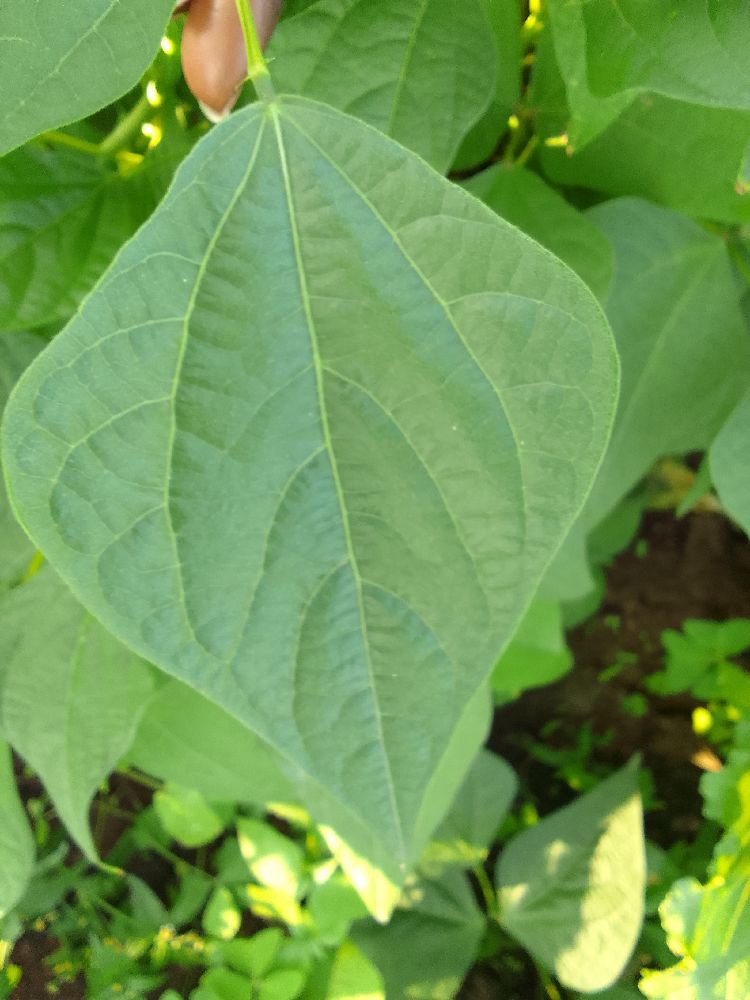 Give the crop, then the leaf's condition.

common bean, healthy
